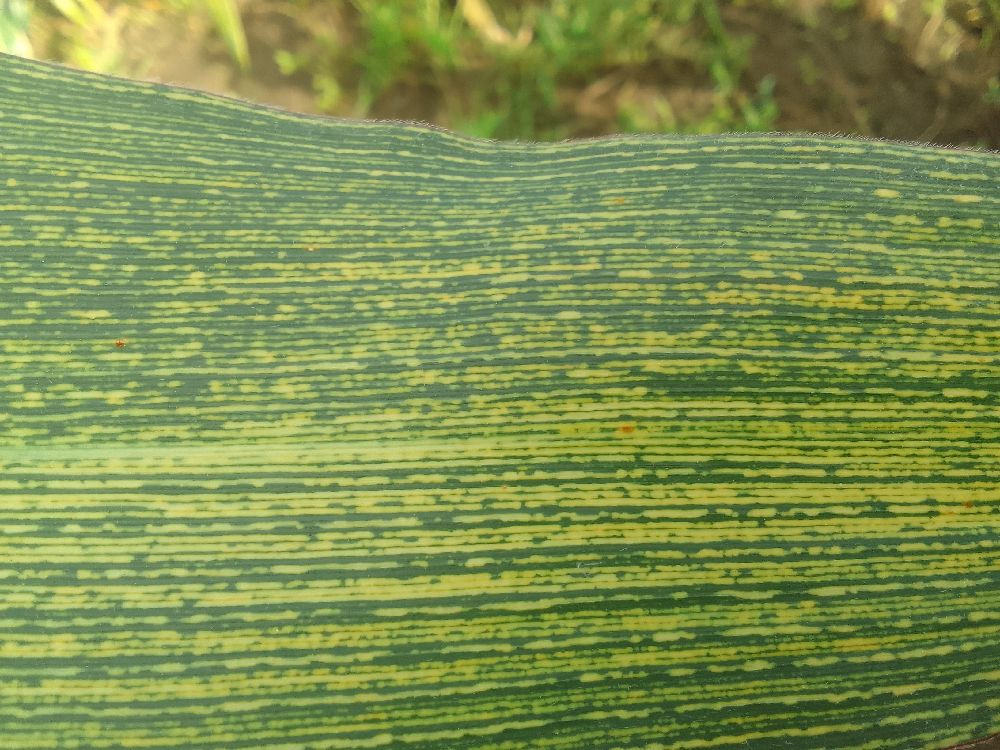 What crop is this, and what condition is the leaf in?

maize, maize streak virus
